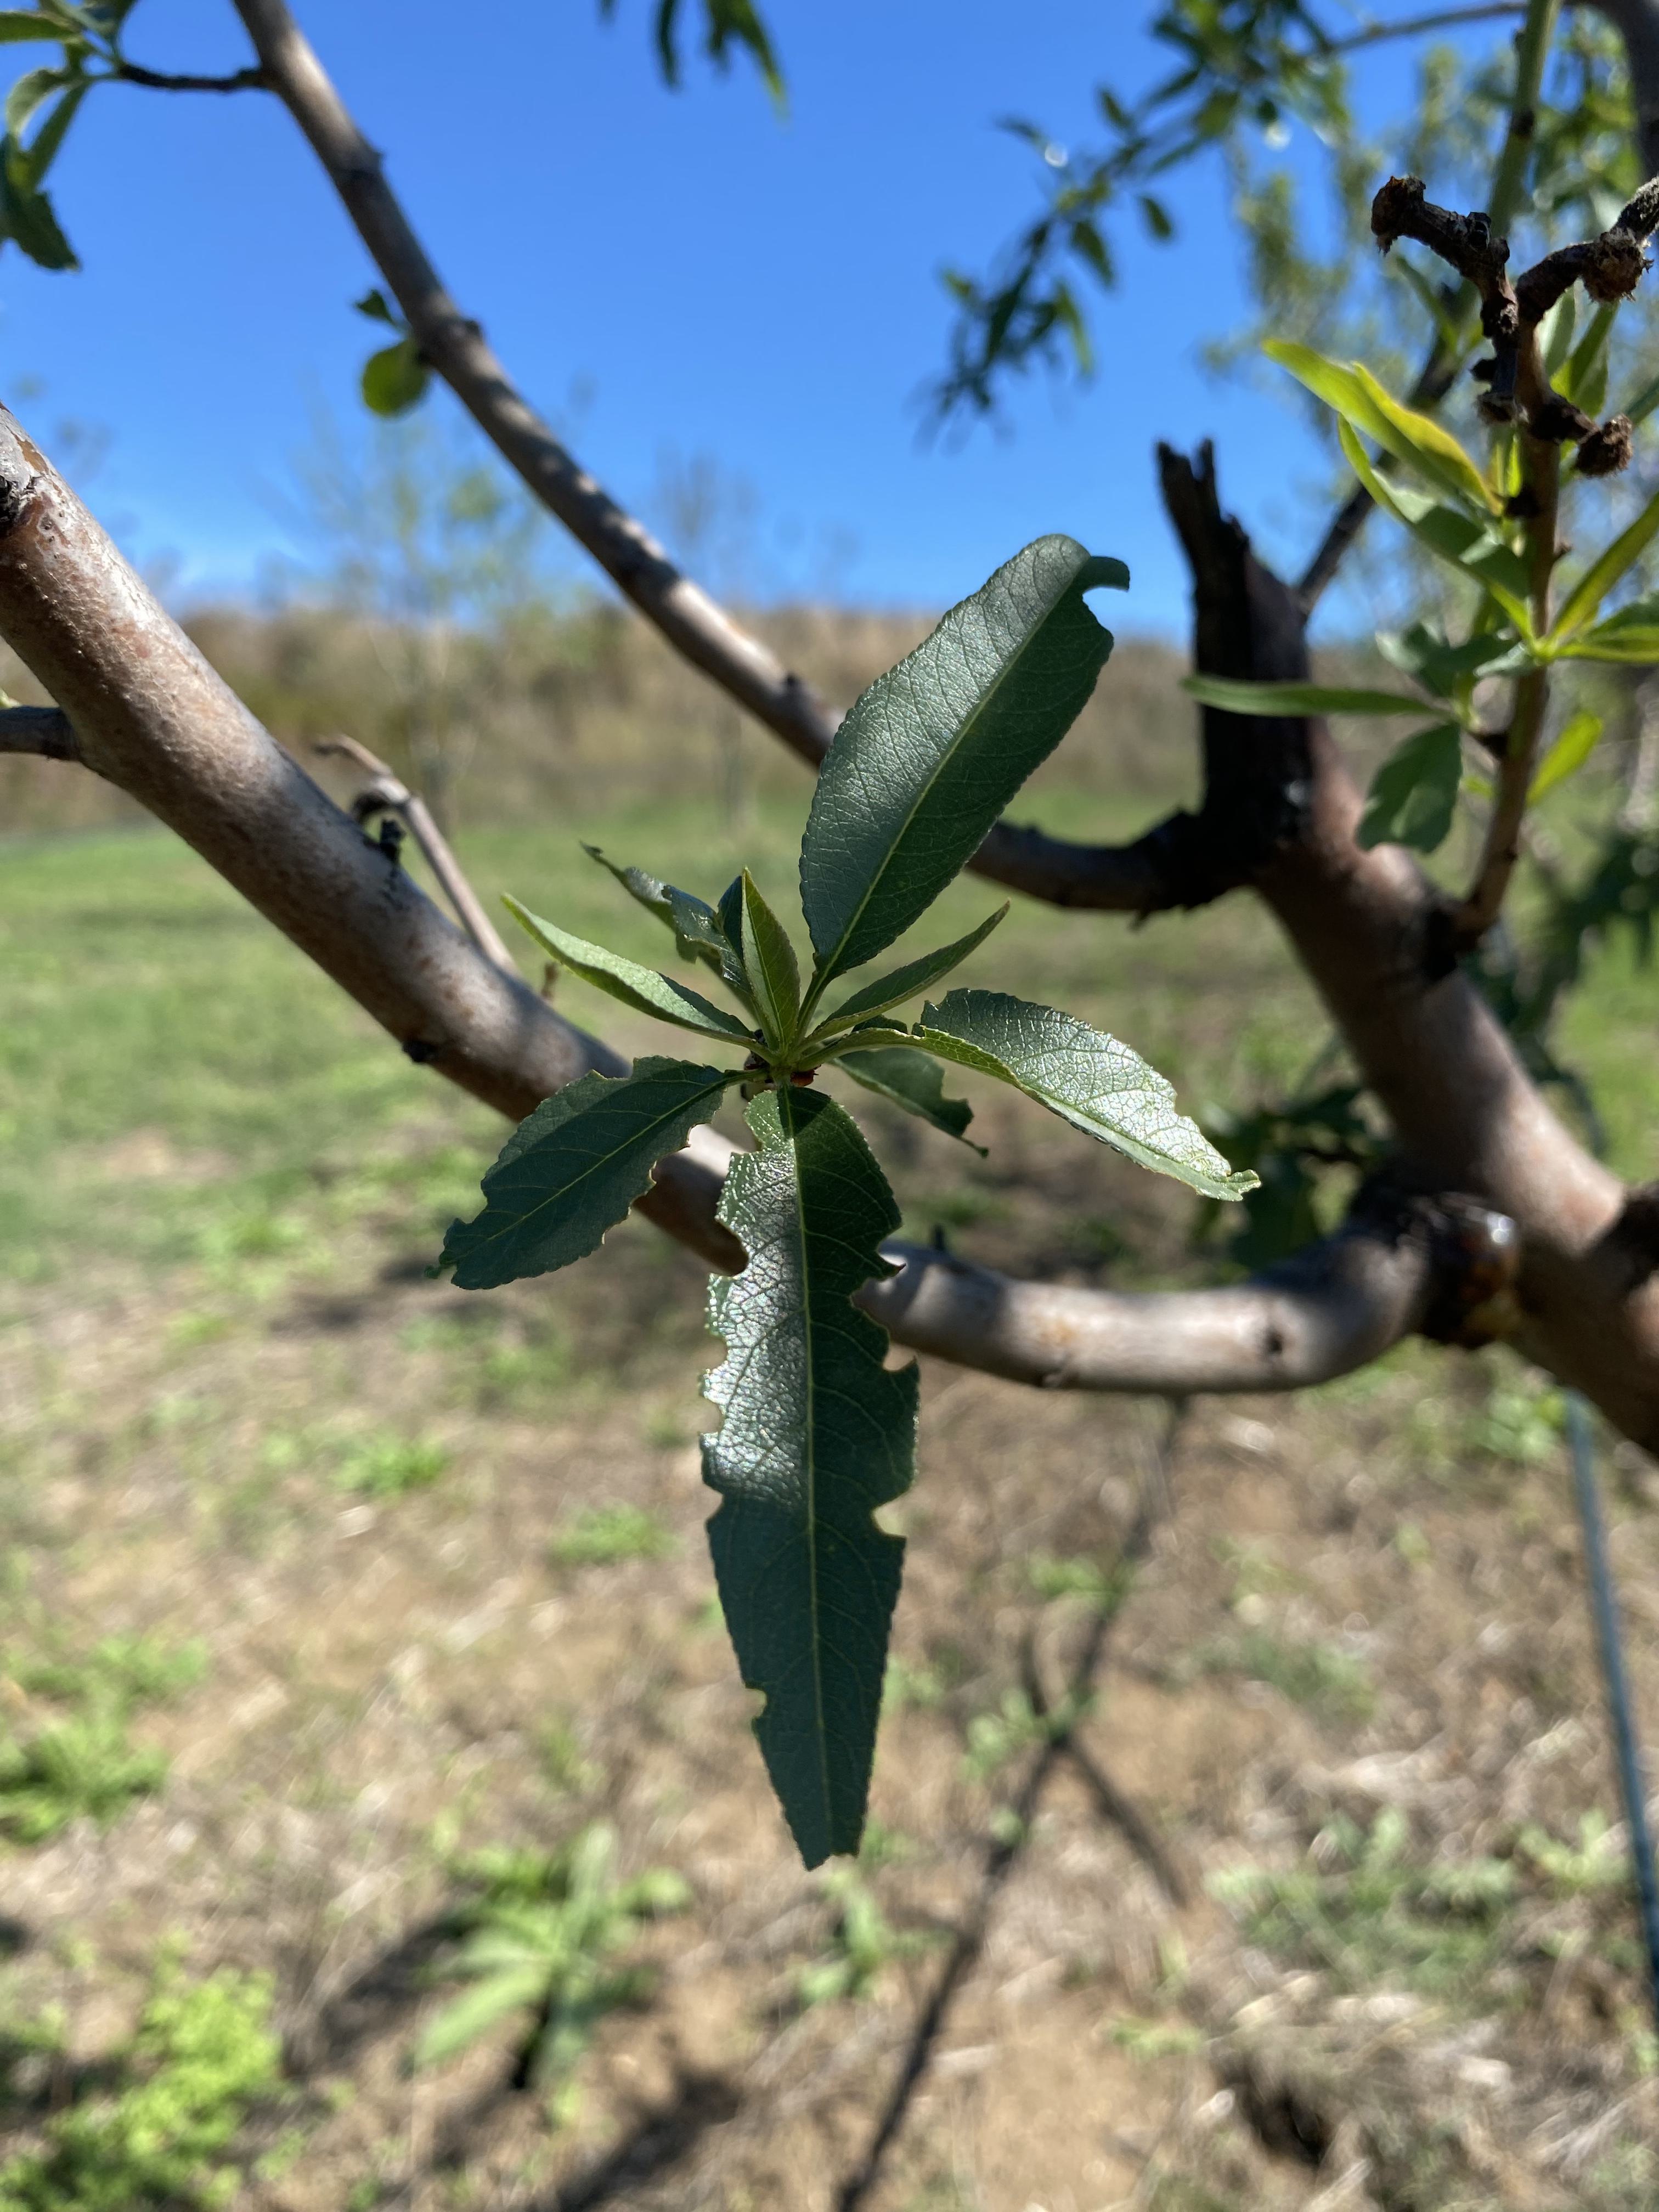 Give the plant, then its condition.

almond, phytophagous
